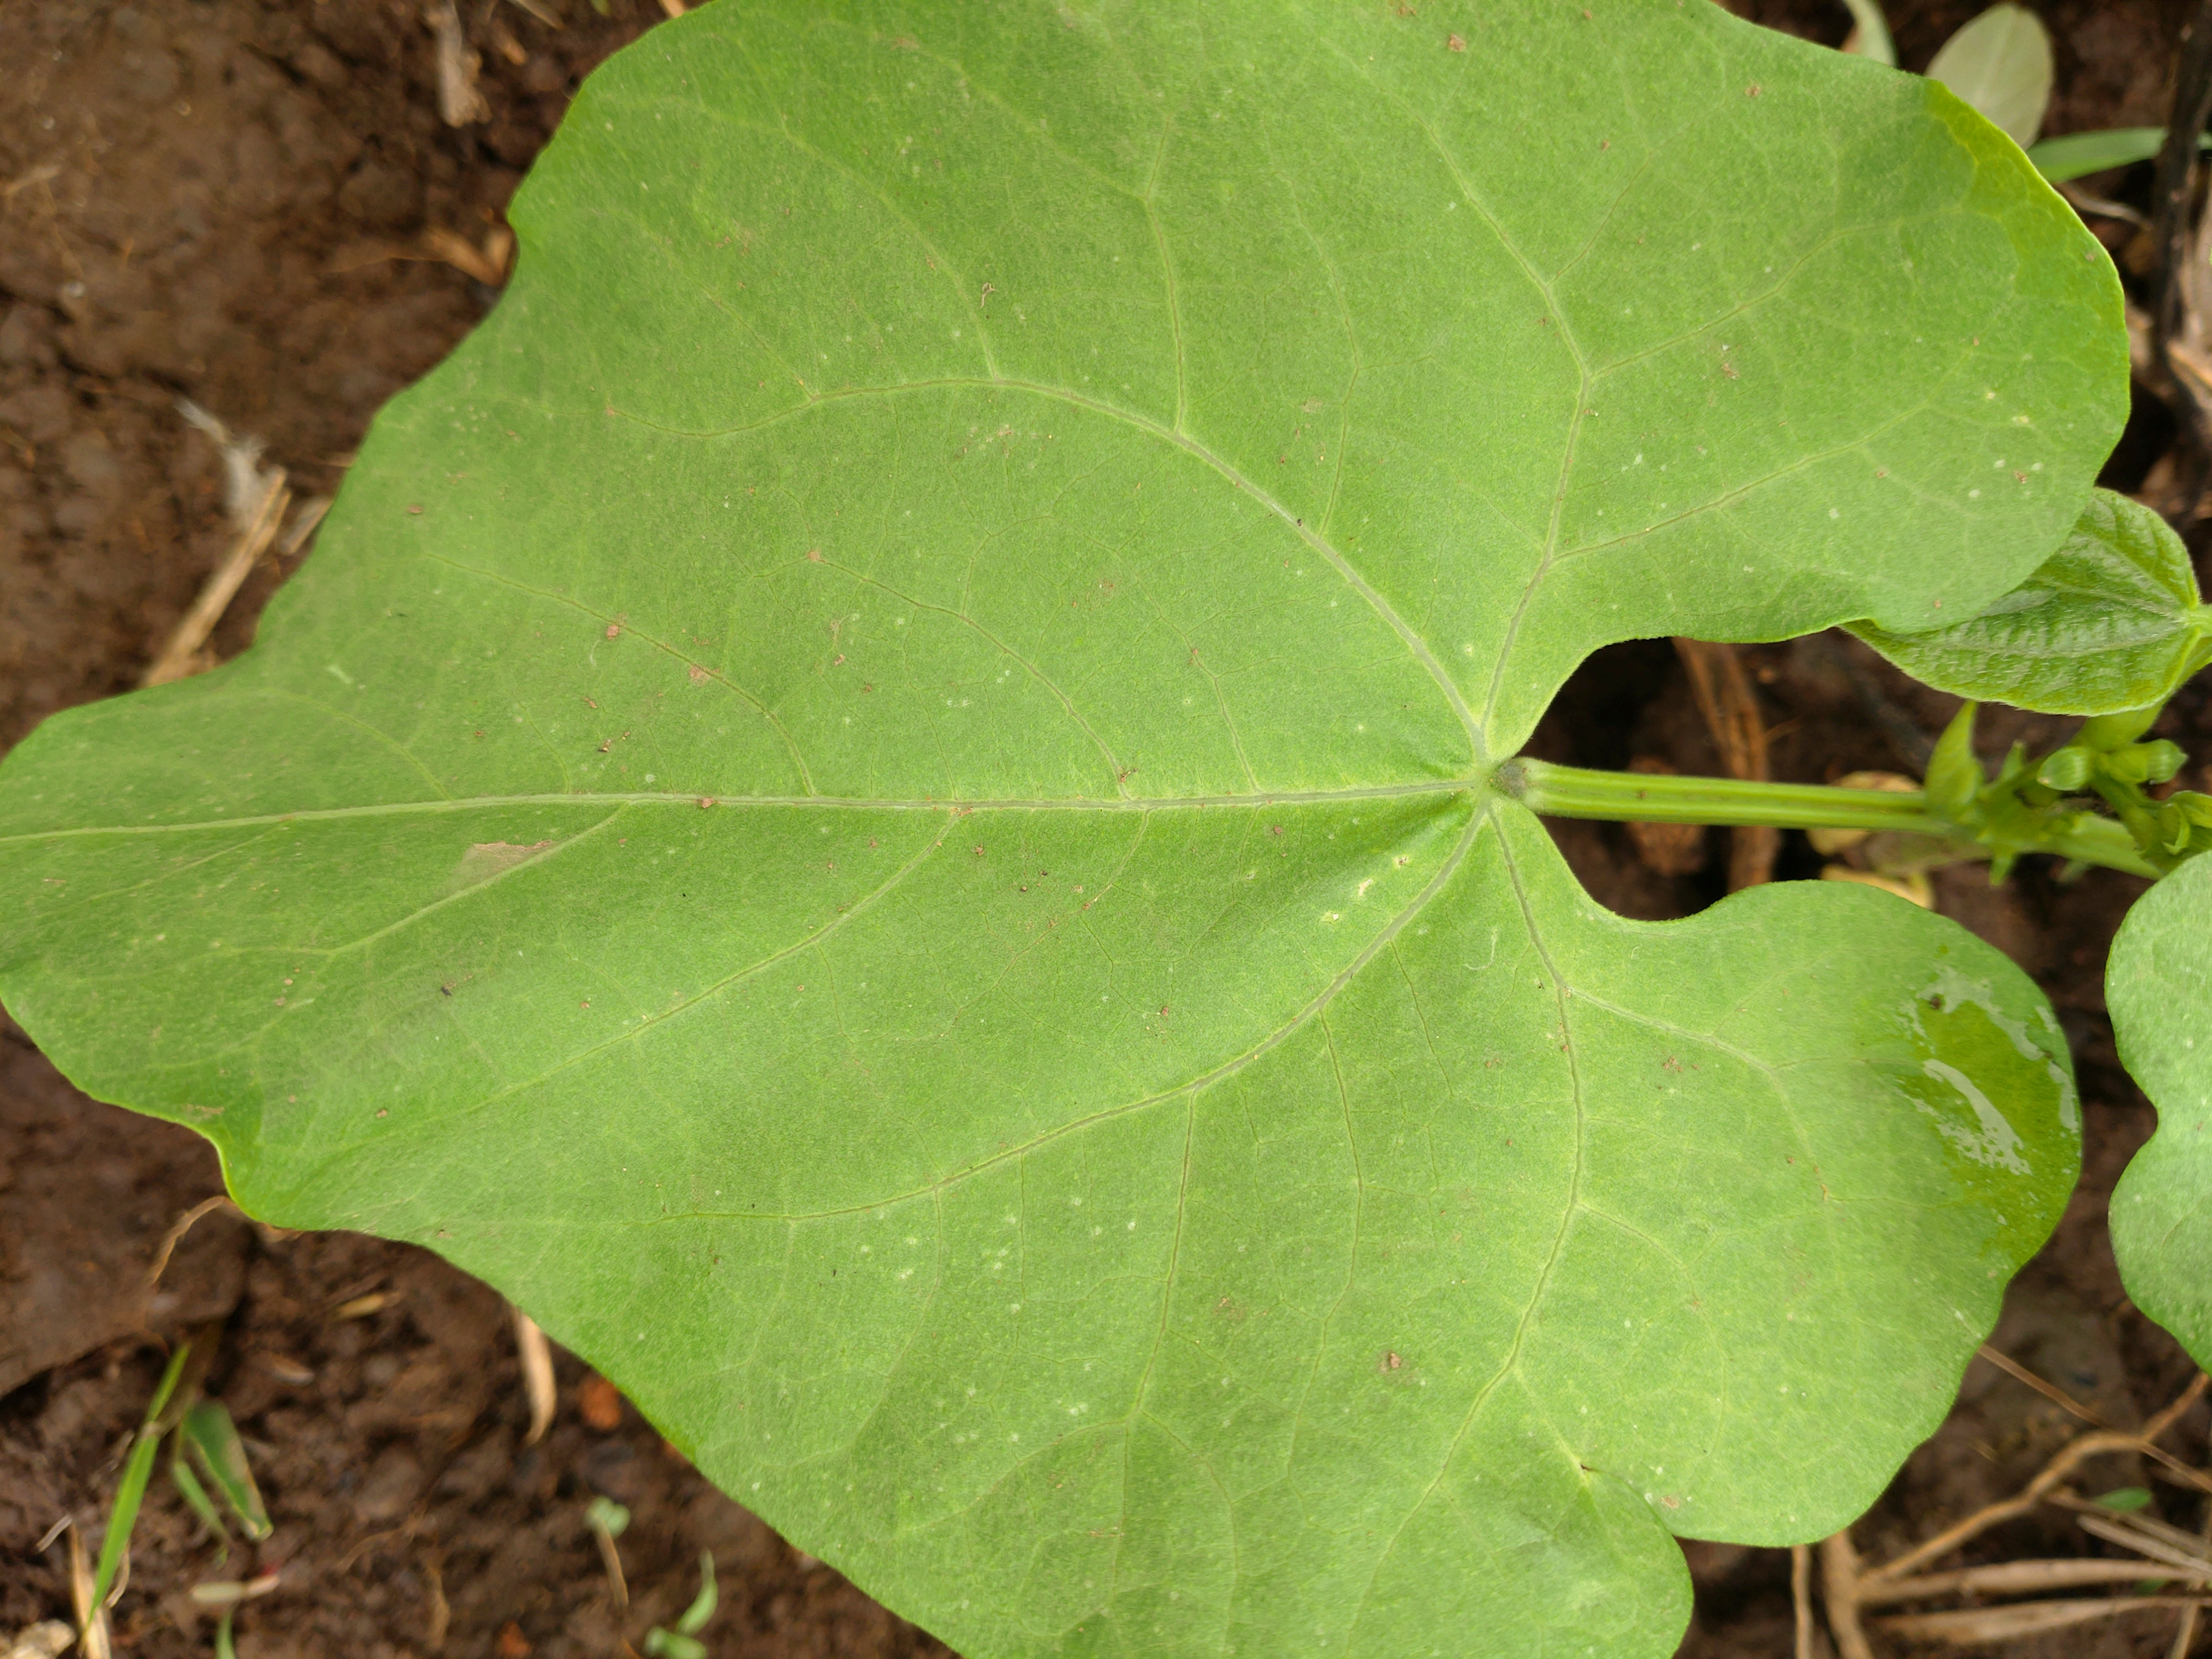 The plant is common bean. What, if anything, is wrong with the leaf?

healthy
